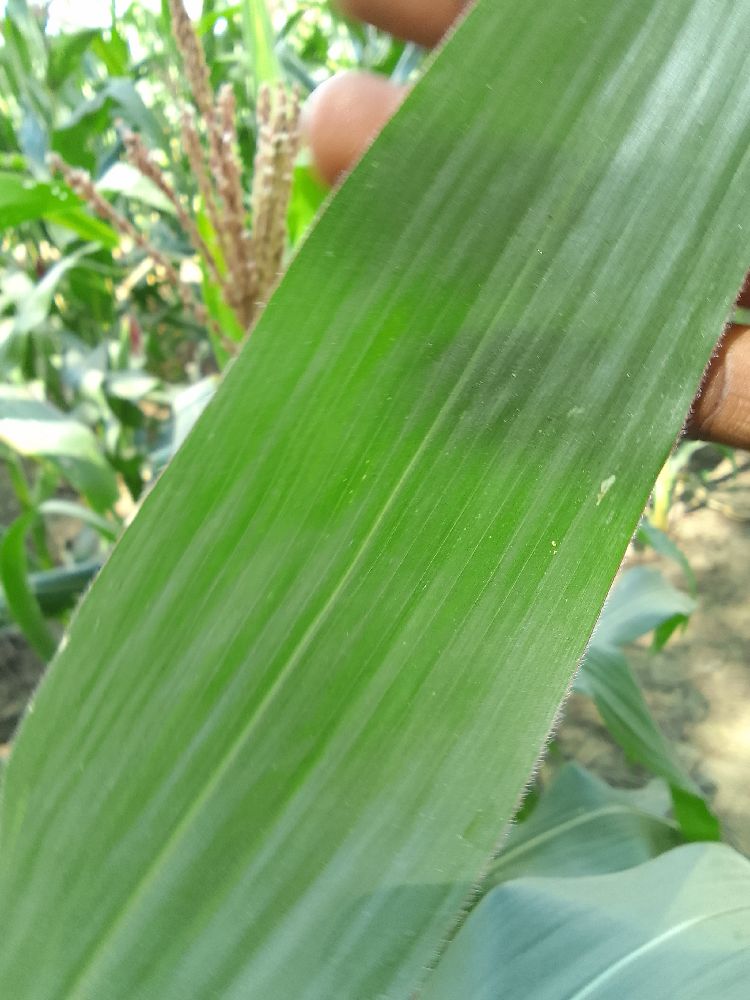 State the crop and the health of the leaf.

maize, healthy
